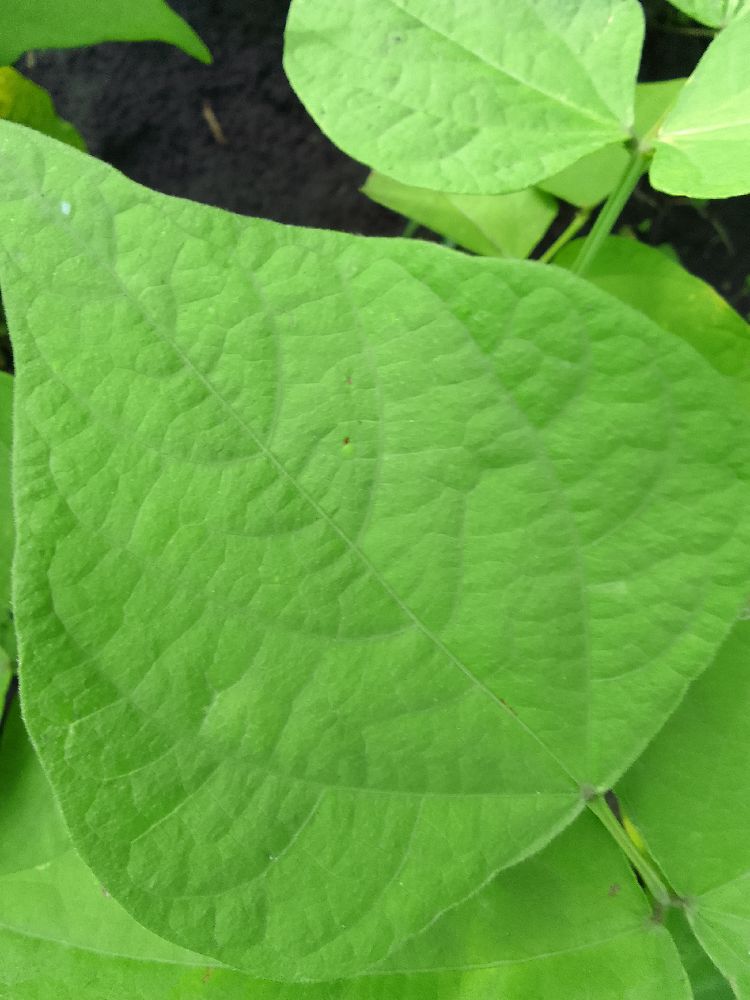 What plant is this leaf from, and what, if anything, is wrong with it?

common bean, healthy
